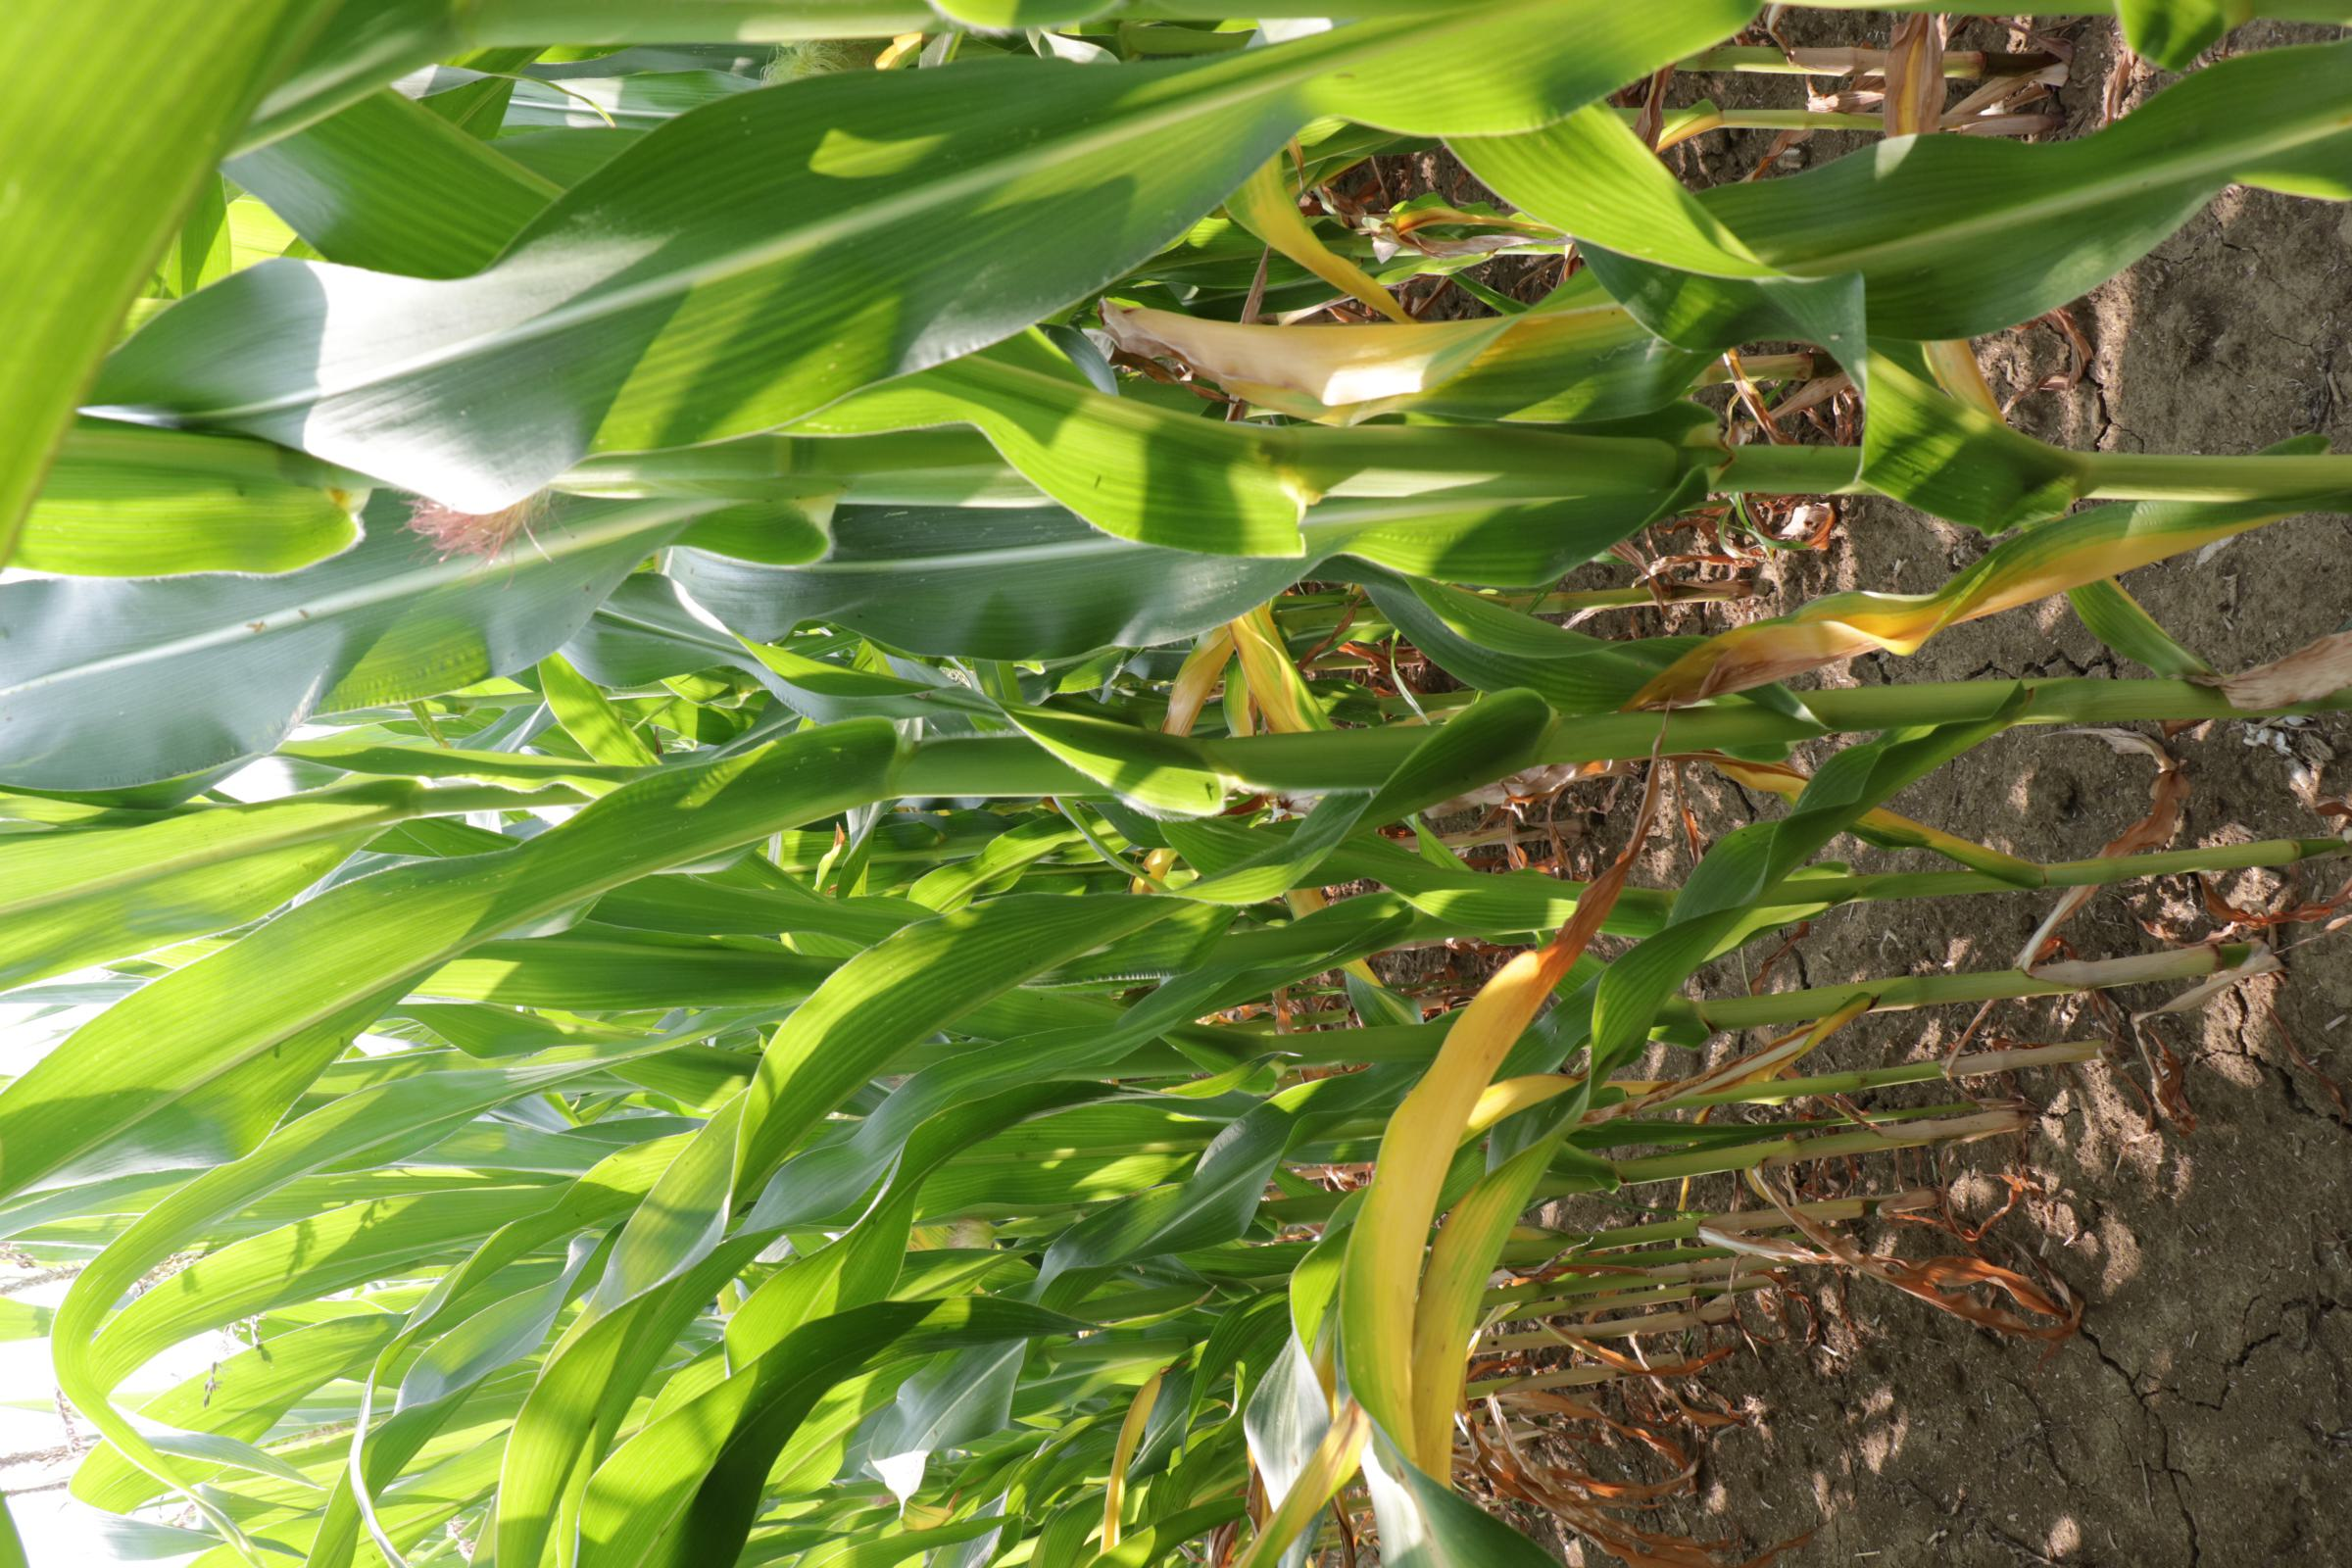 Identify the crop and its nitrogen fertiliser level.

maize, reduced nitrogen fertilisation
